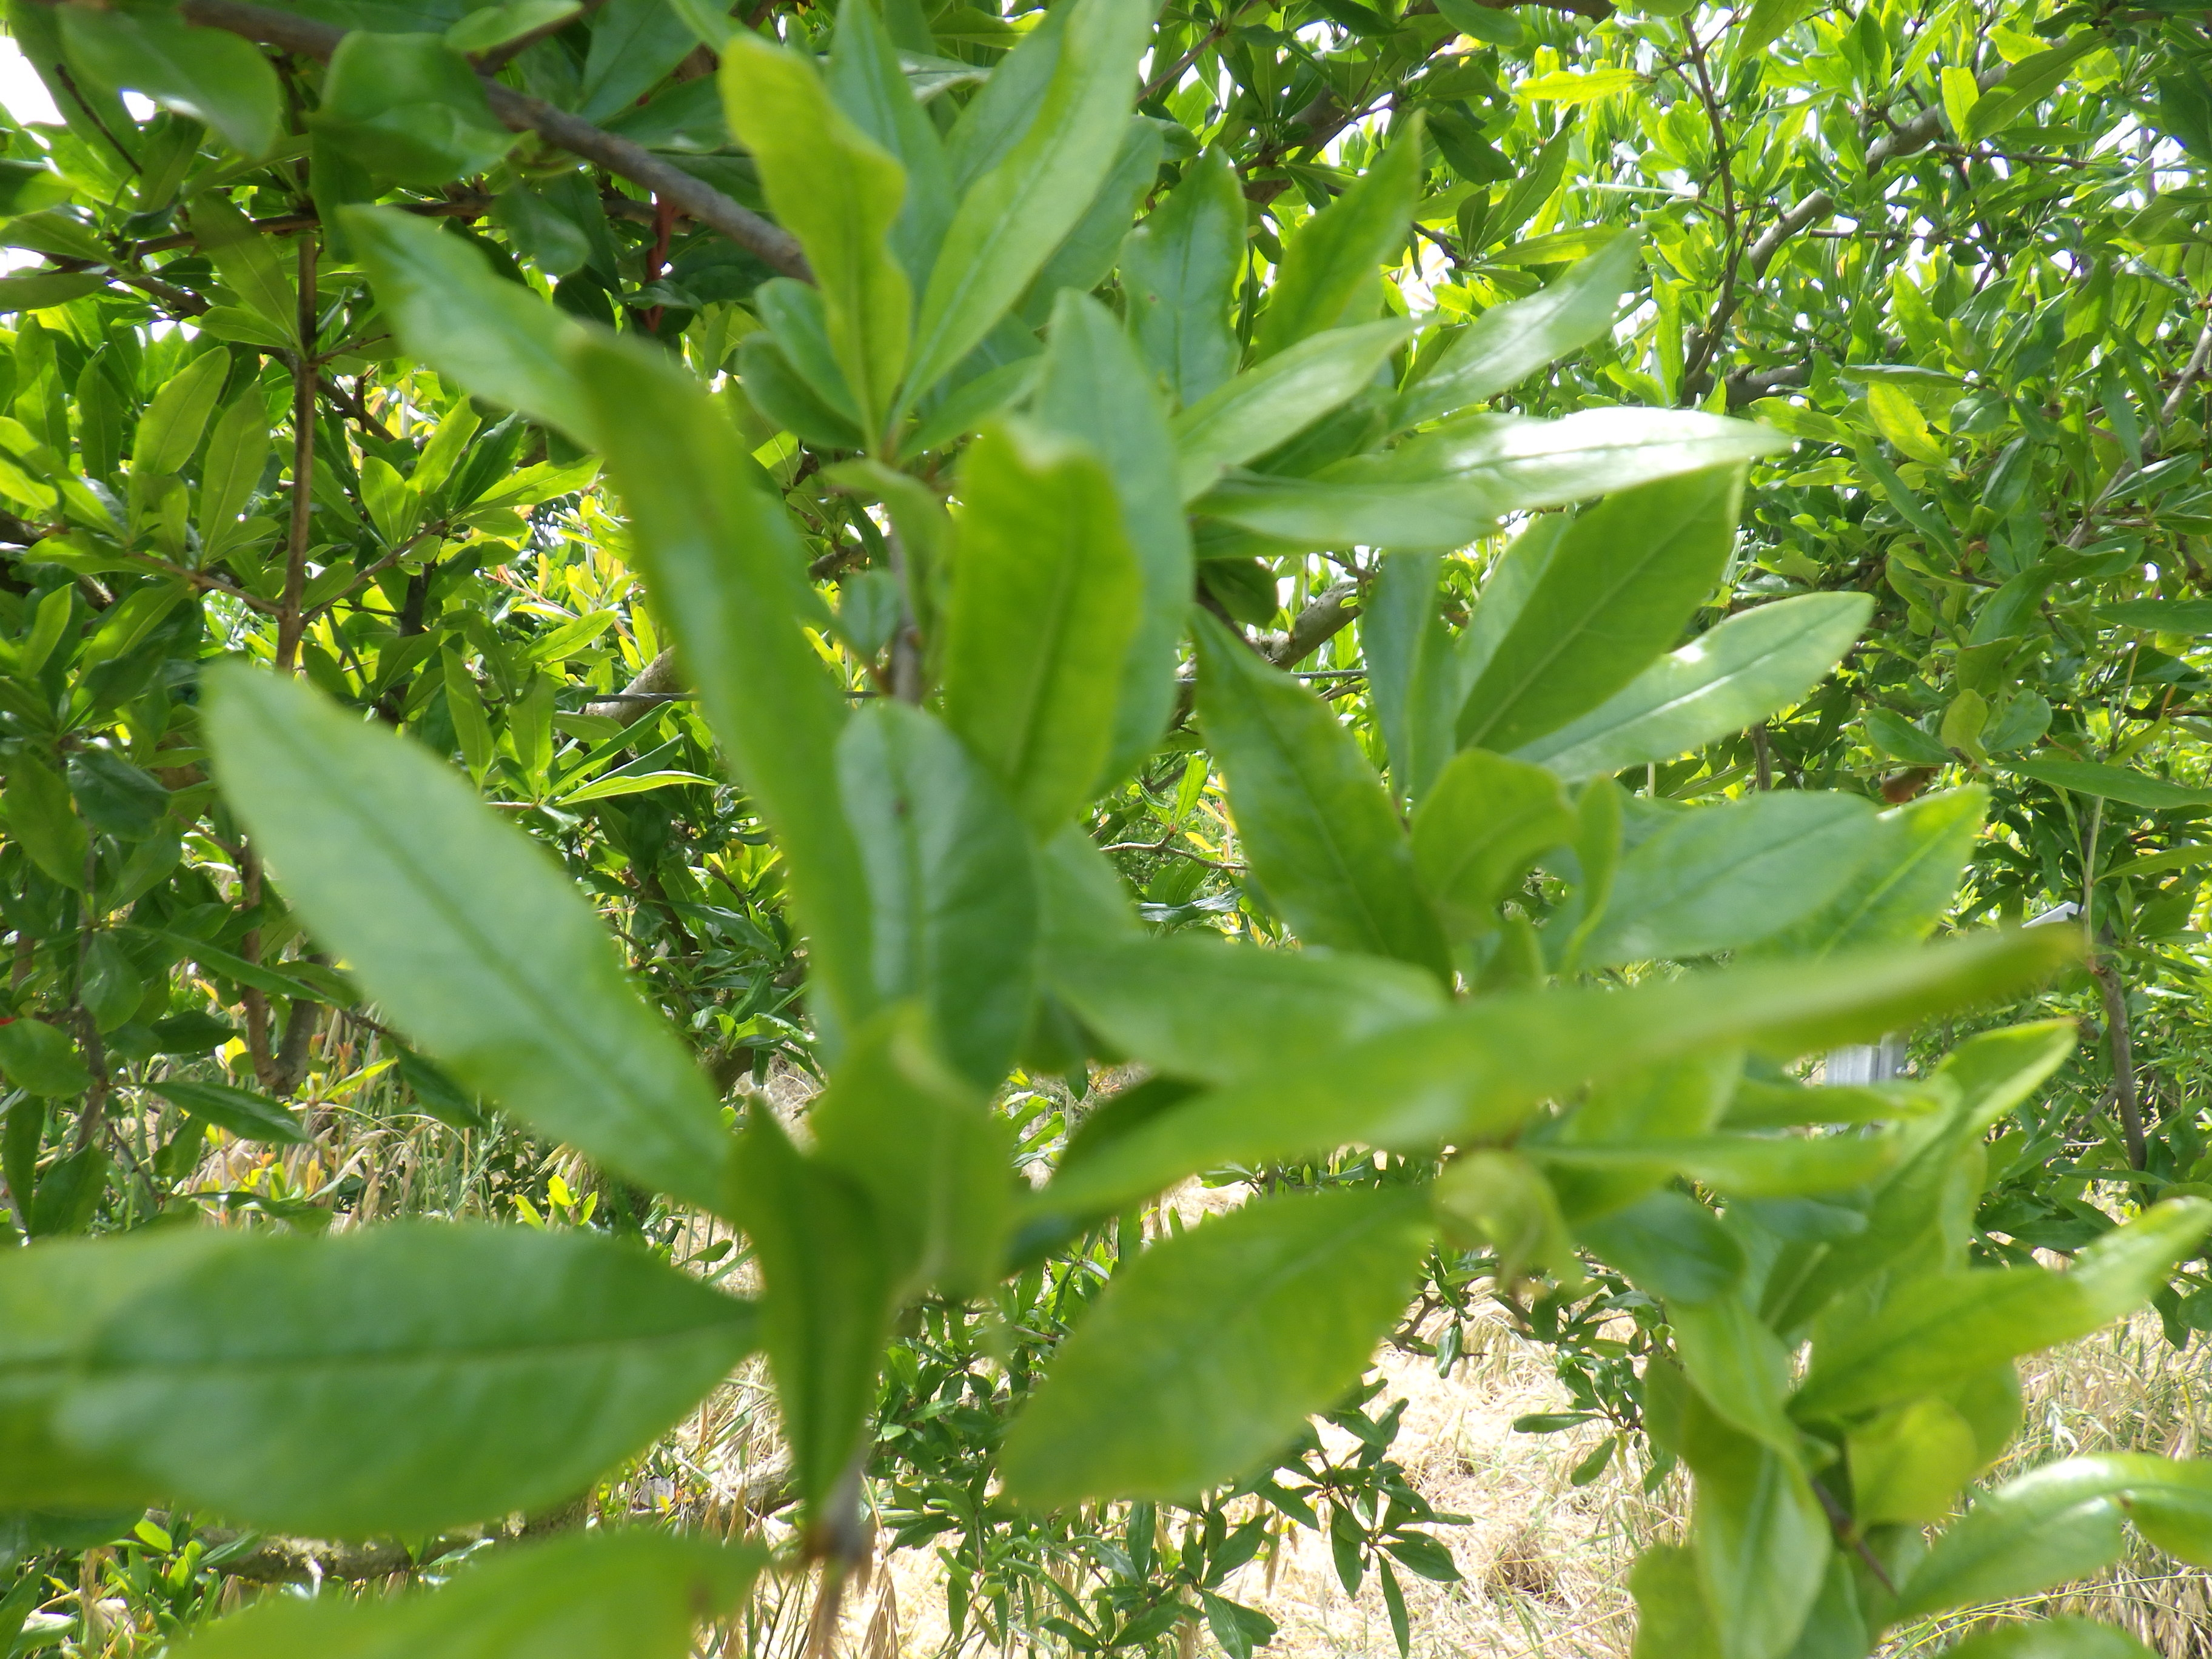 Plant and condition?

pomegranate, coniella granati
